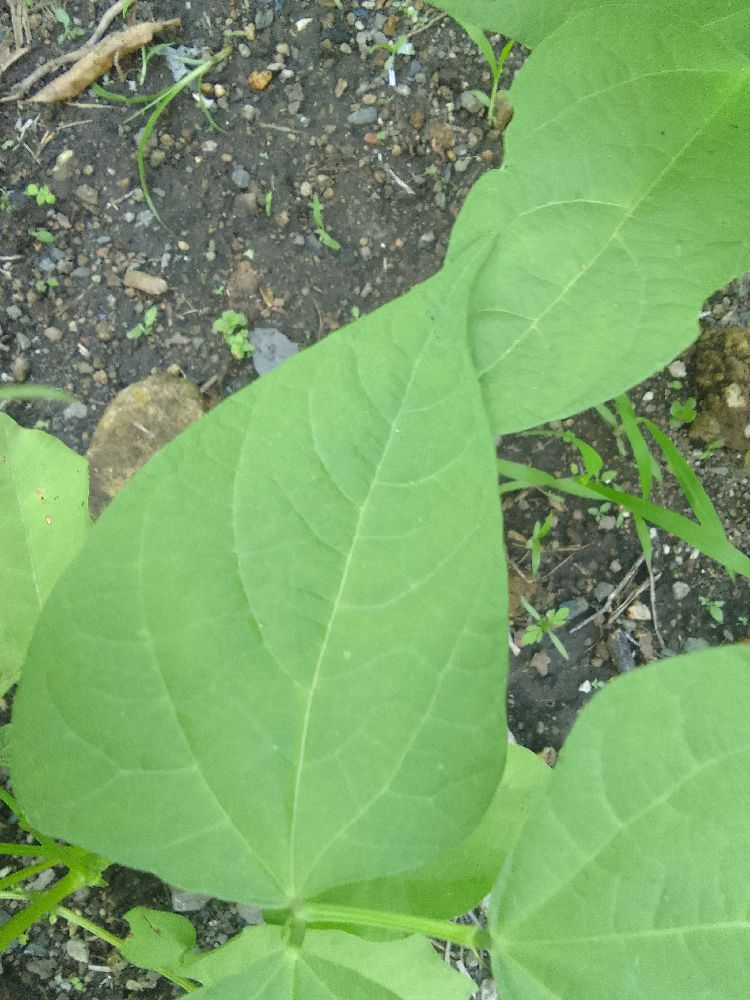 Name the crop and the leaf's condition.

common bean, healthy
